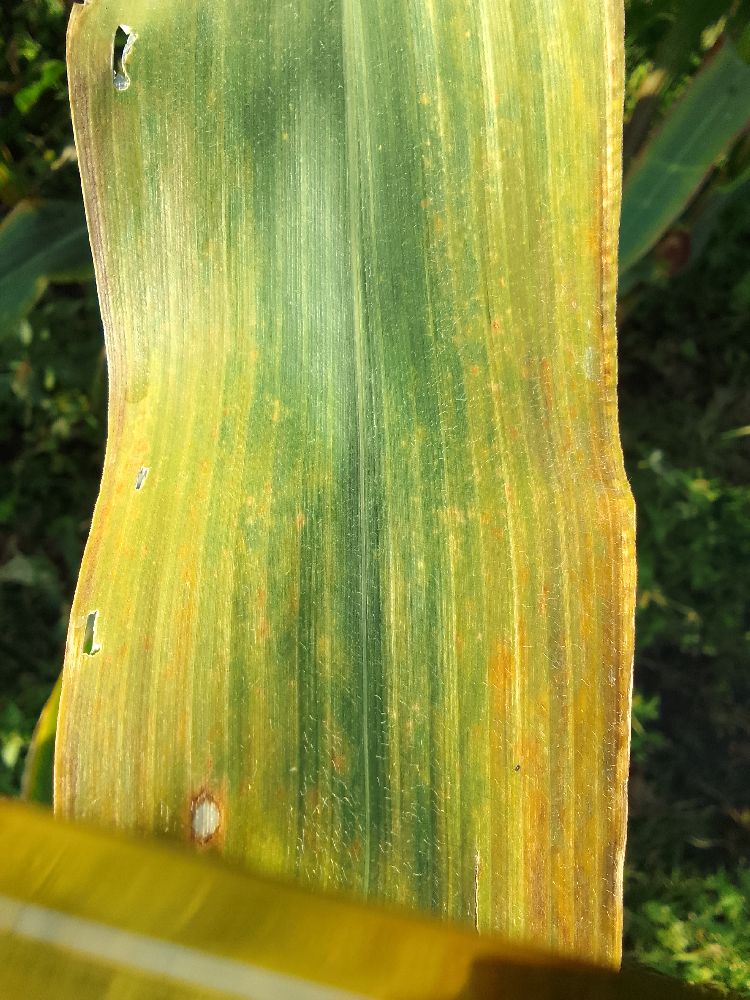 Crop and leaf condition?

maize, maize lethal necrosis
